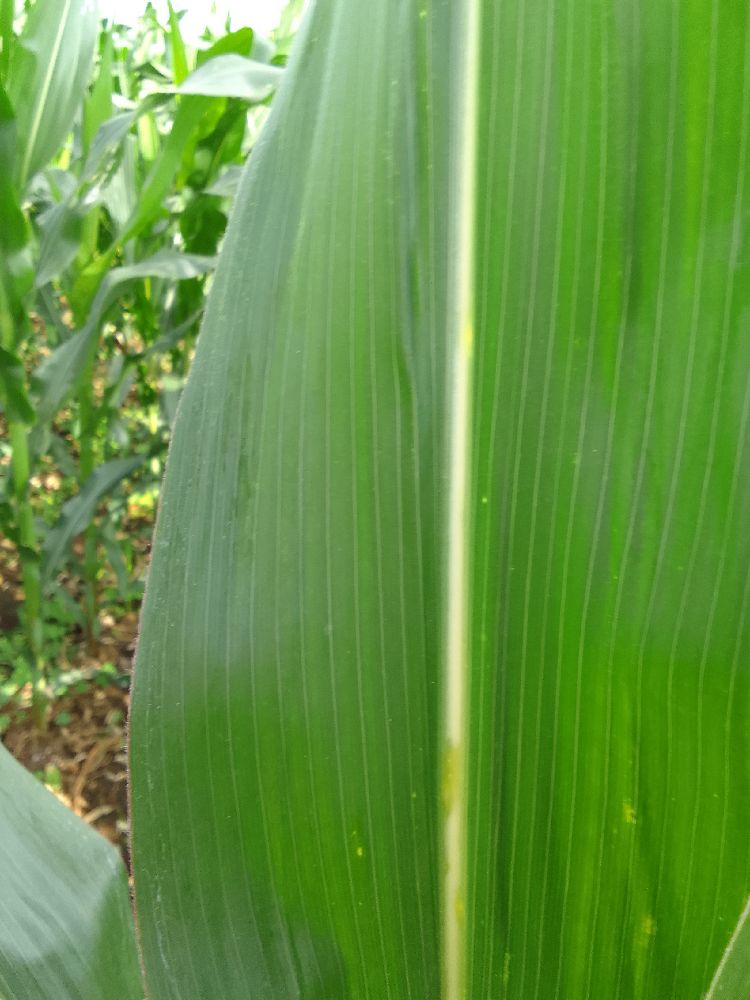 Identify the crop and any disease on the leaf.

maize, healthy
